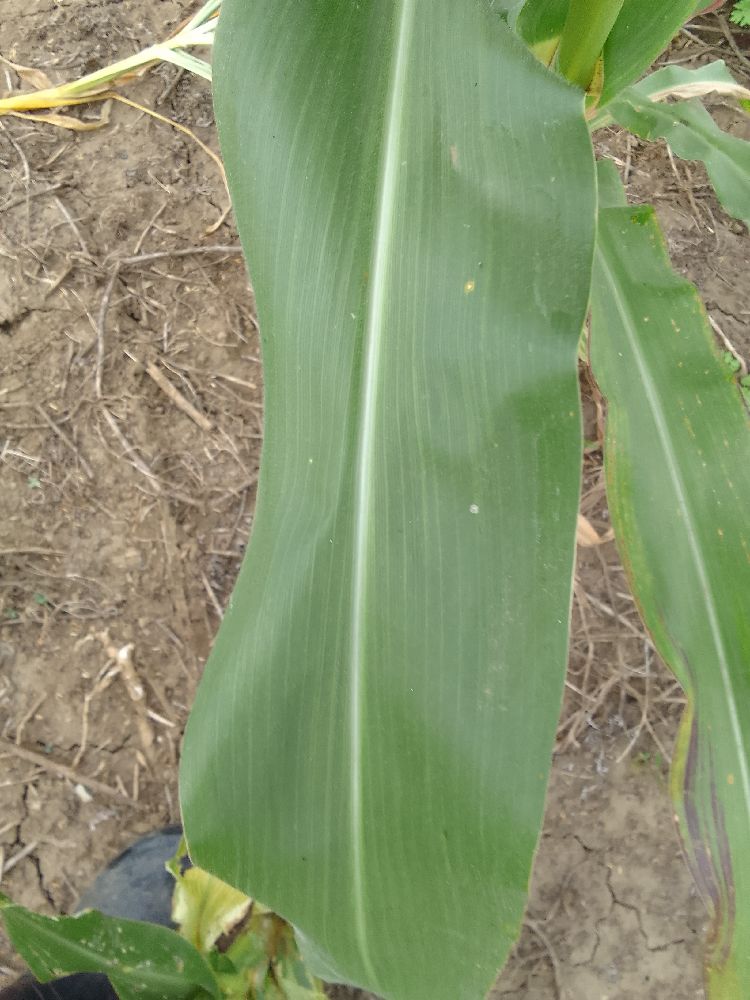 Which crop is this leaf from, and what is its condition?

maize, healthy
